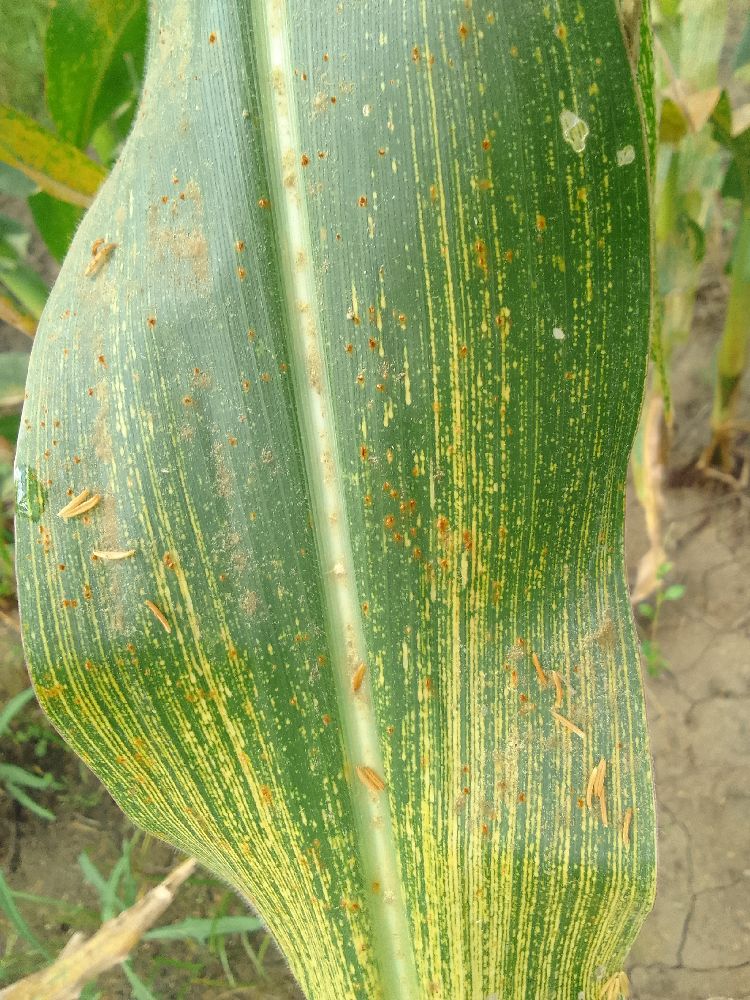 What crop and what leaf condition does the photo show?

maize, maize streak virus
